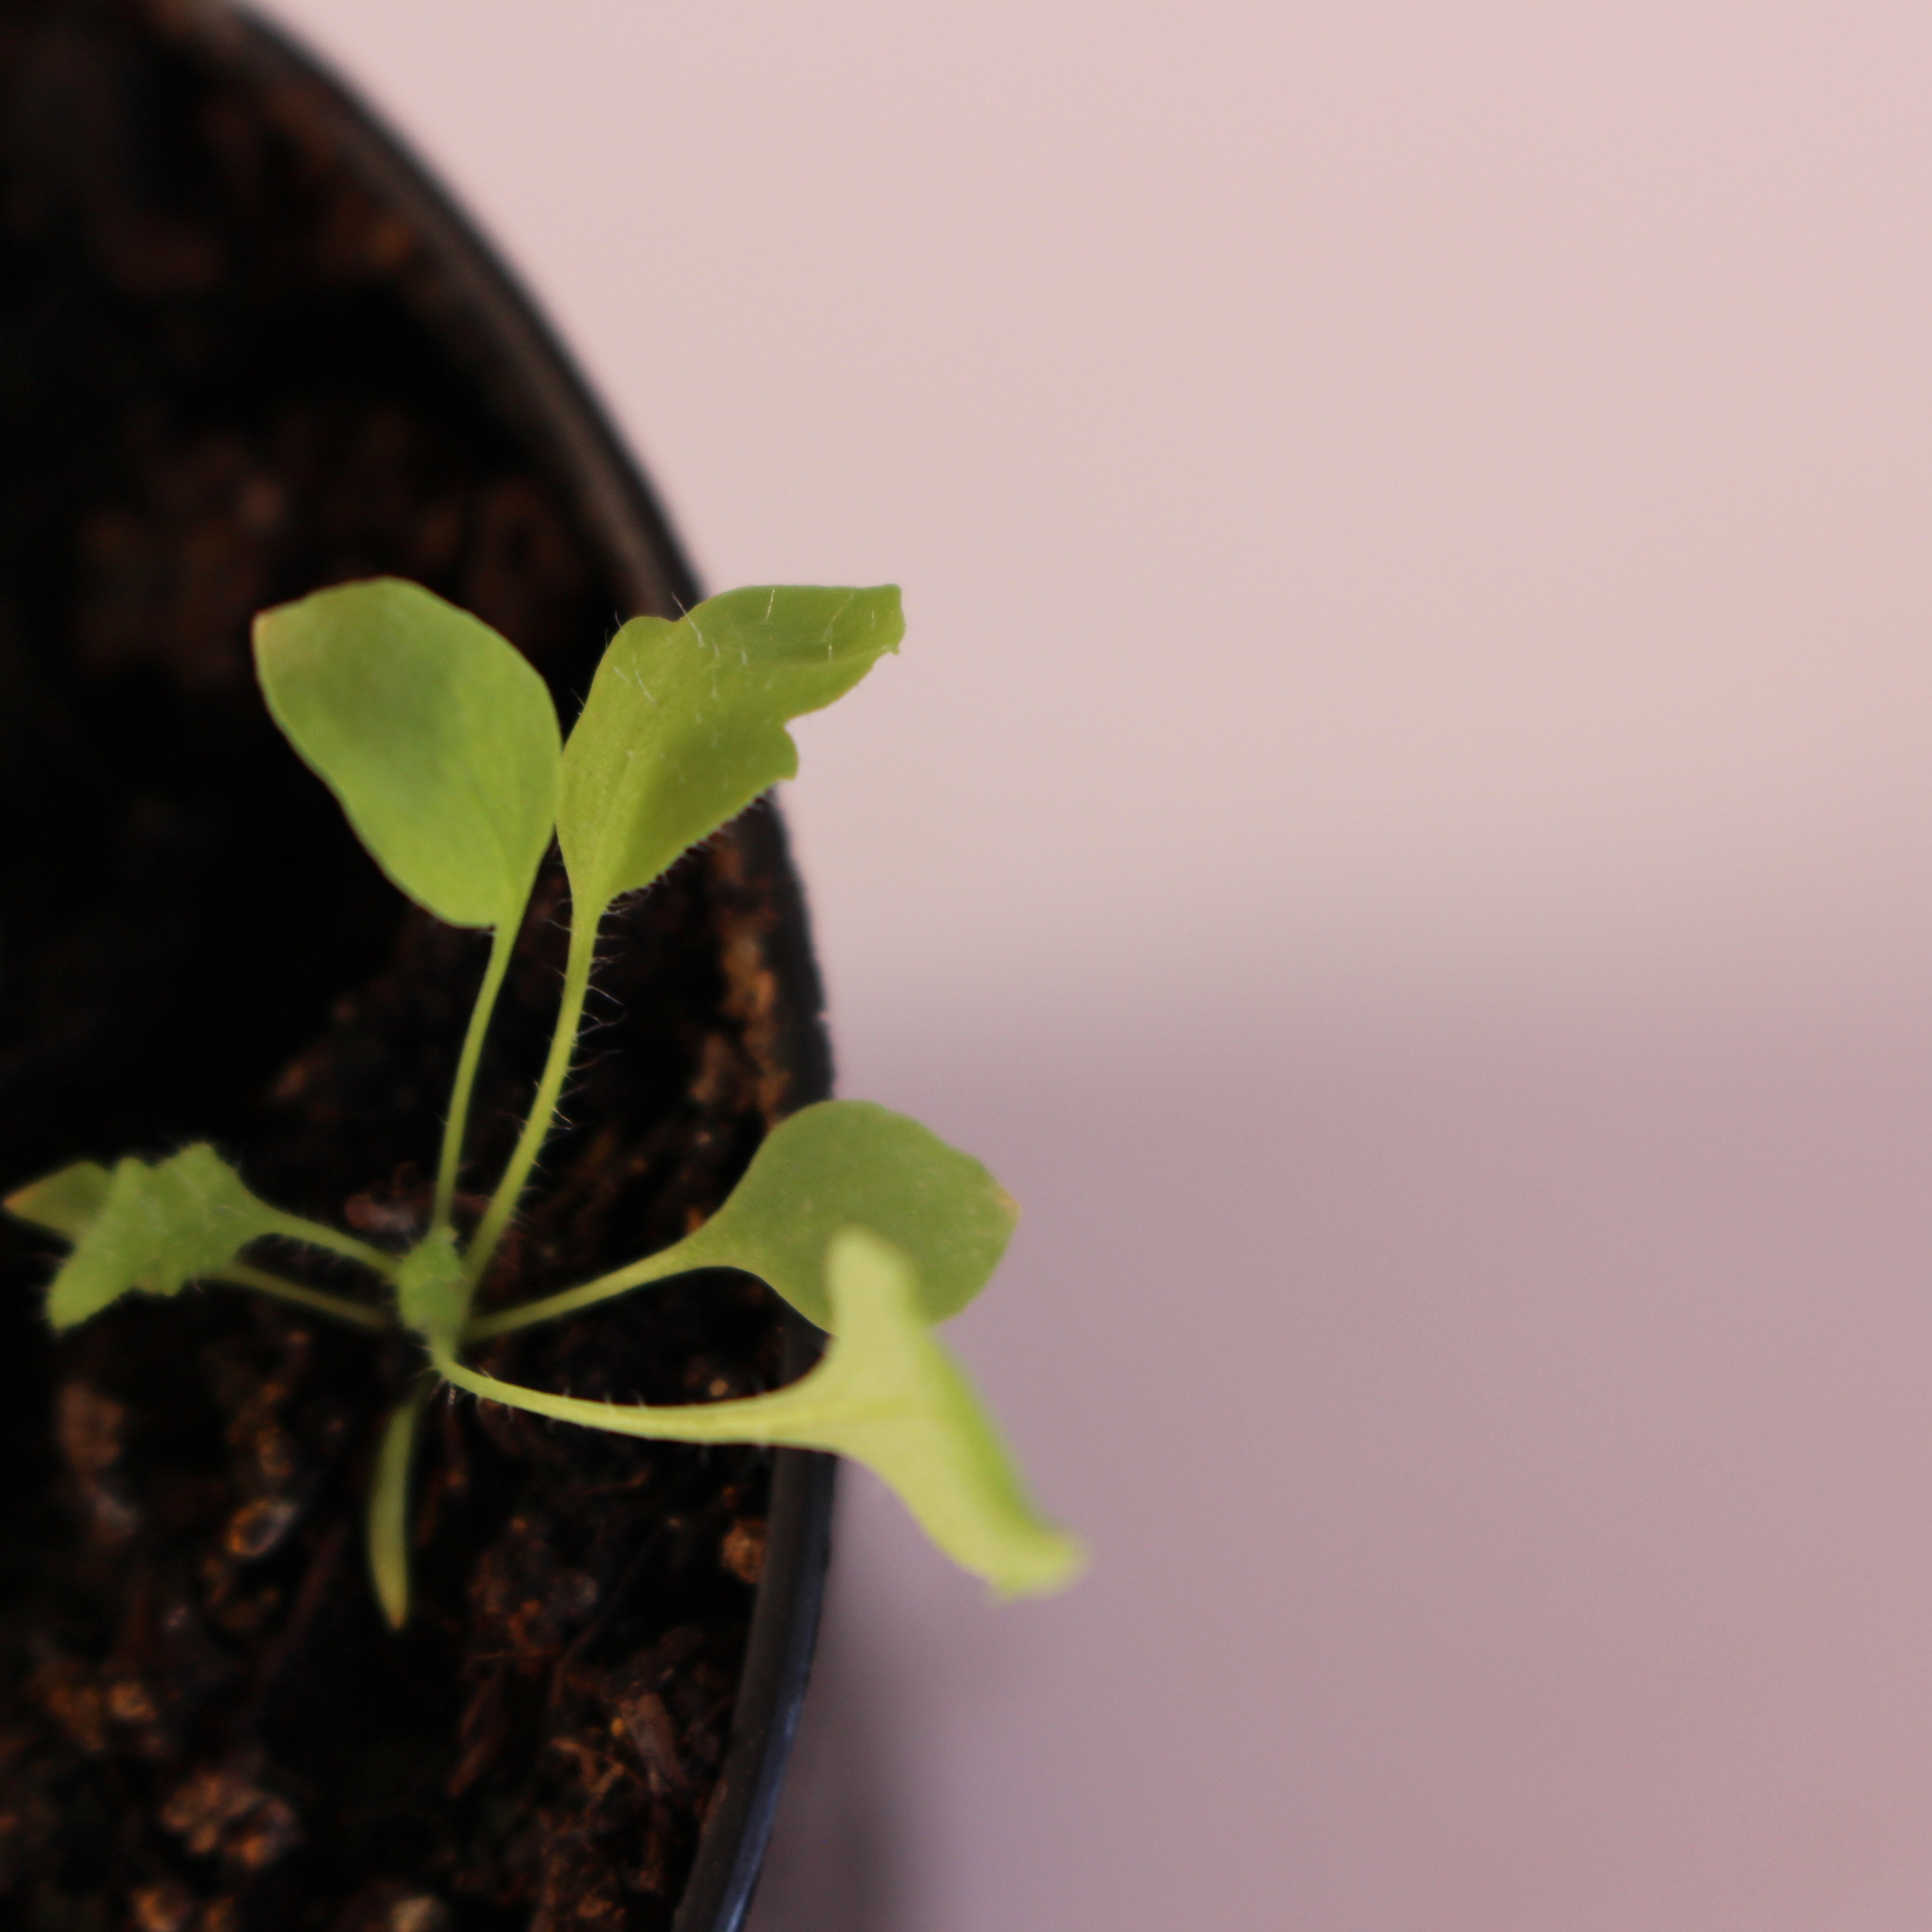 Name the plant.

Papaver rhoeas
